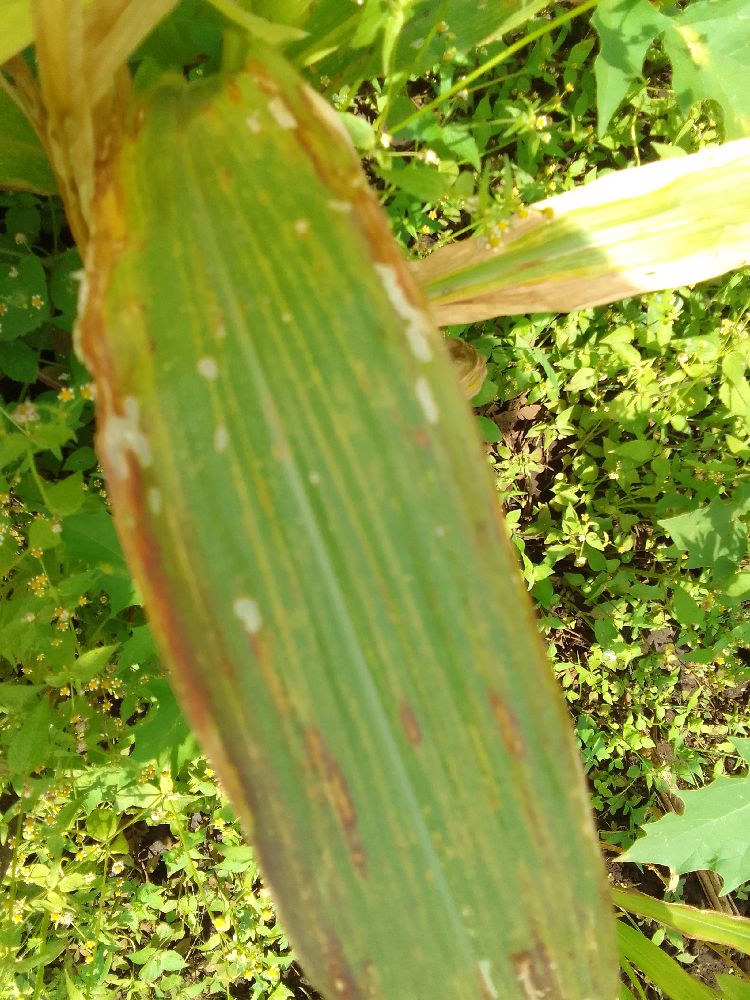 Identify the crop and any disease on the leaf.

maize, maize lethal necrosis
